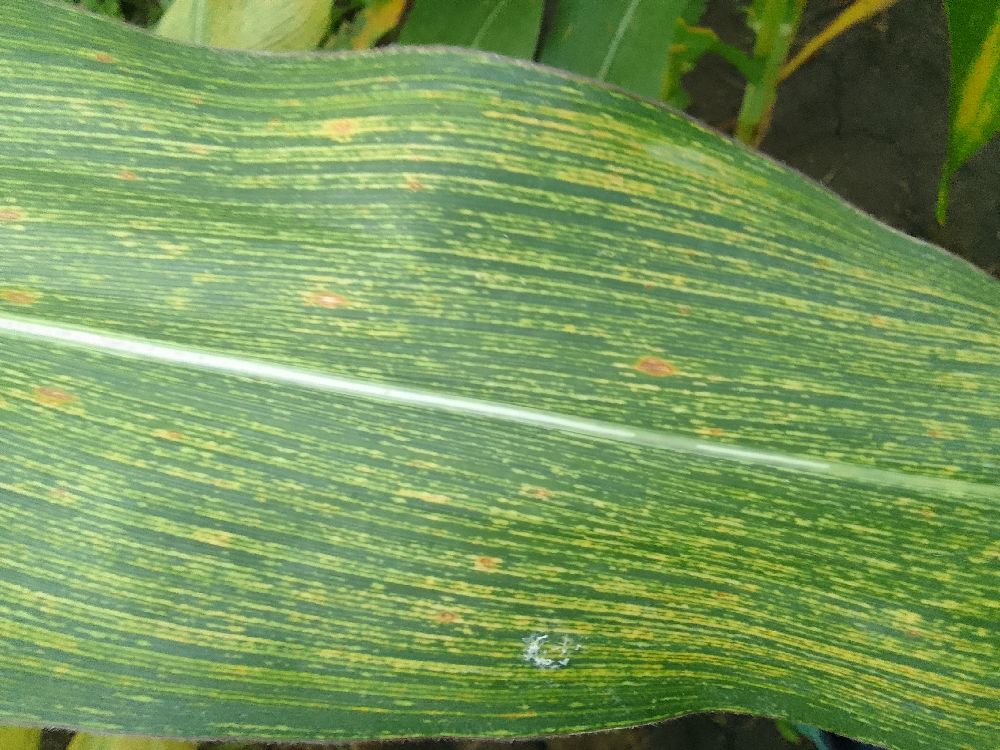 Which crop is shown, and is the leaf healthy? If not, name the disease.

maize, maize streak virus
